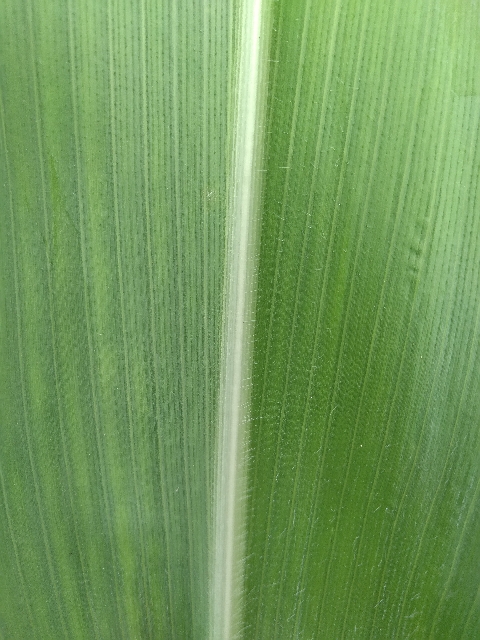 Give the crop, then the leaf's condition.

maize, healthy
